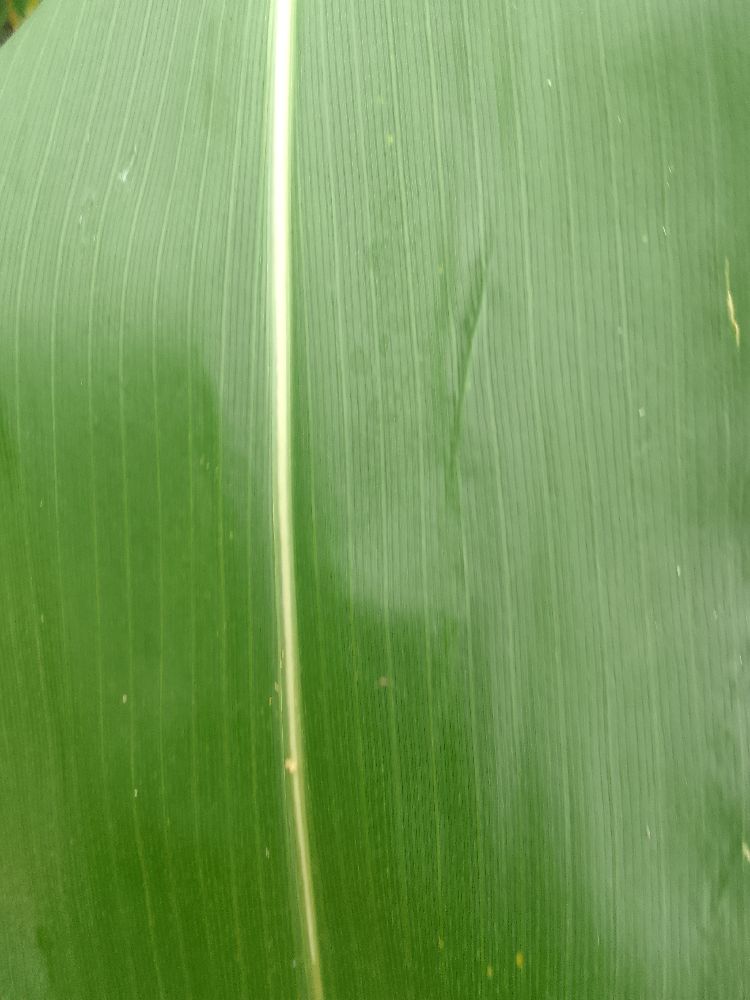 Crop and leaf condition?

maize, healthy
